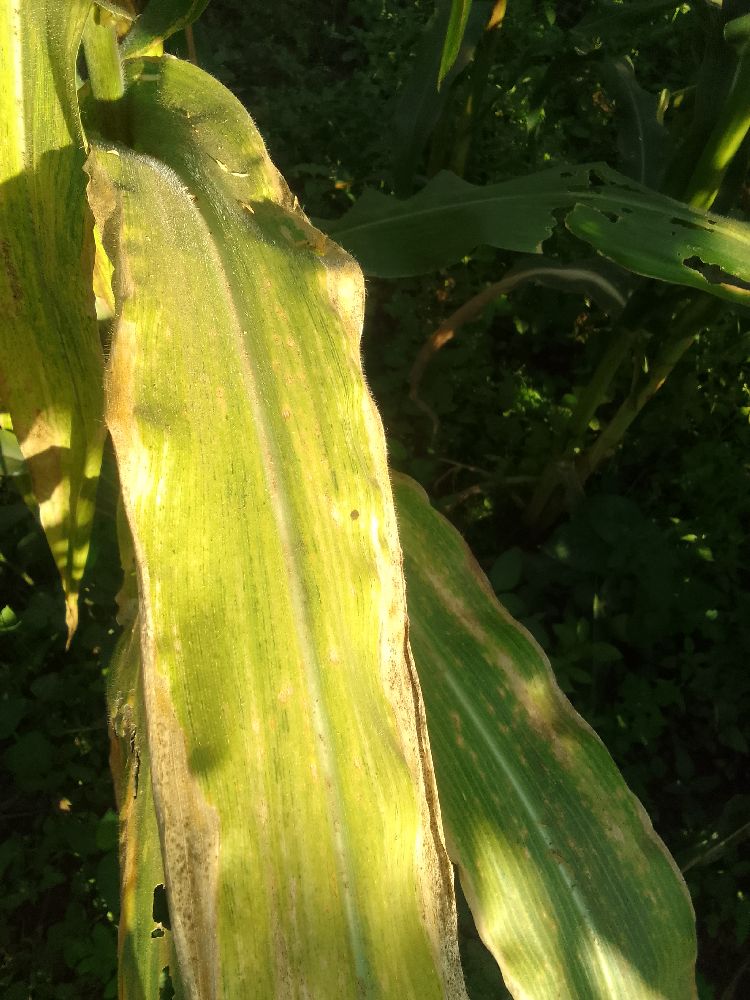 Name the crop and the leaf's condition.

maize, maize lethal necrosis
